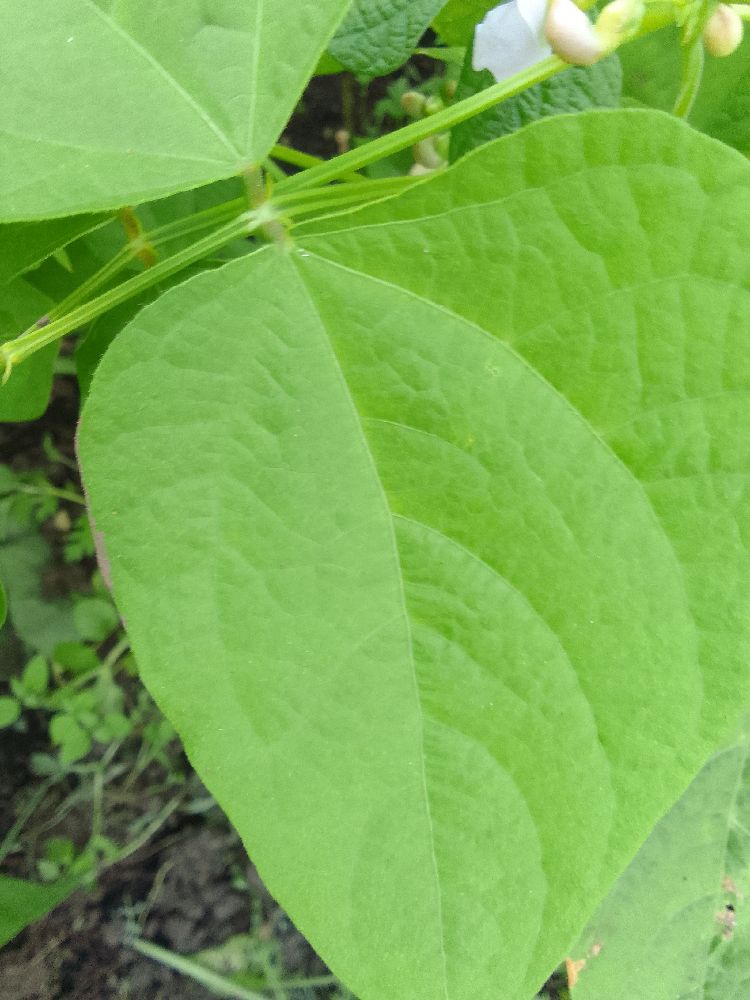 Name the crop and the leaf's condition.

common bean, healthy
